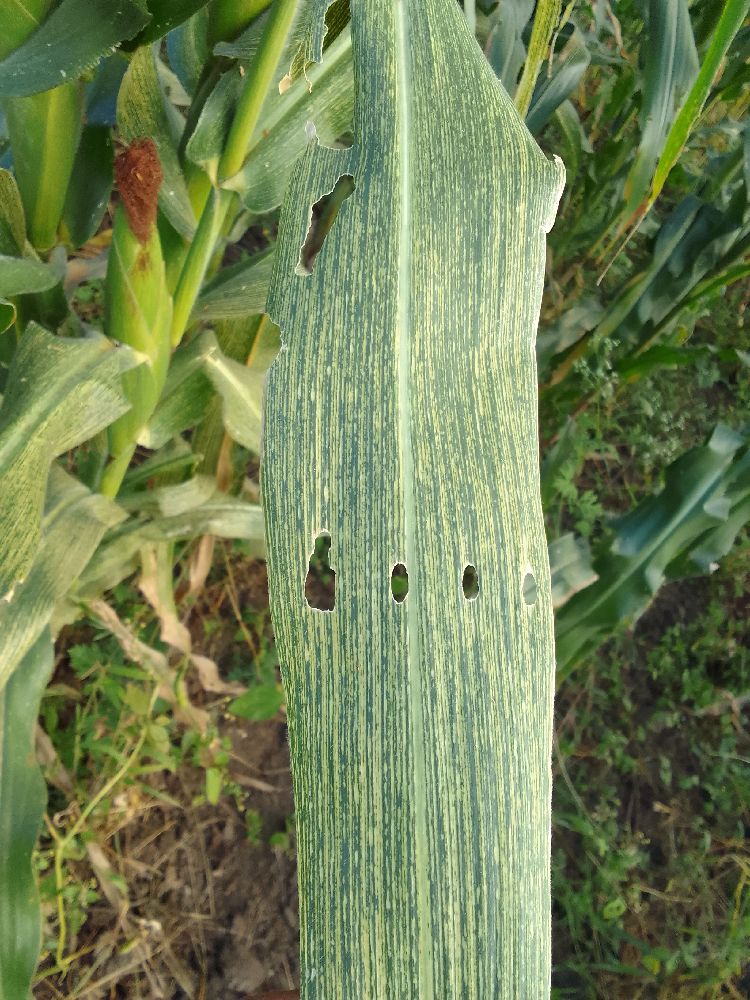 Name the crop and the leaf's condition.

maize, maize streak virus
